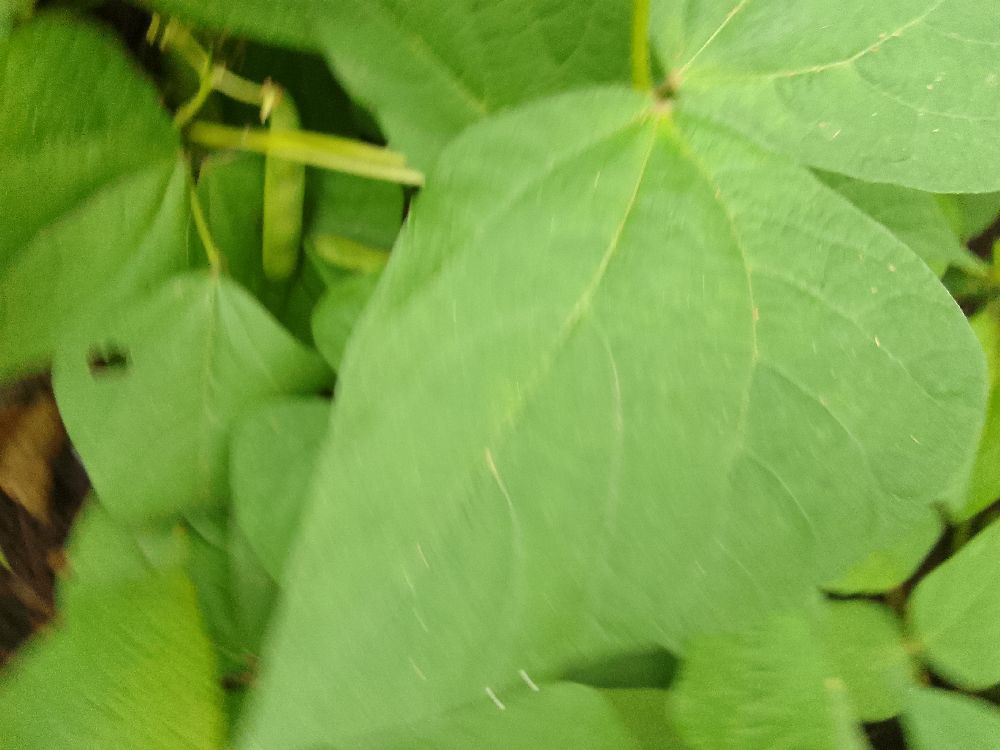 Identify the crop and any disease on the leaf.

common bean, healthy
